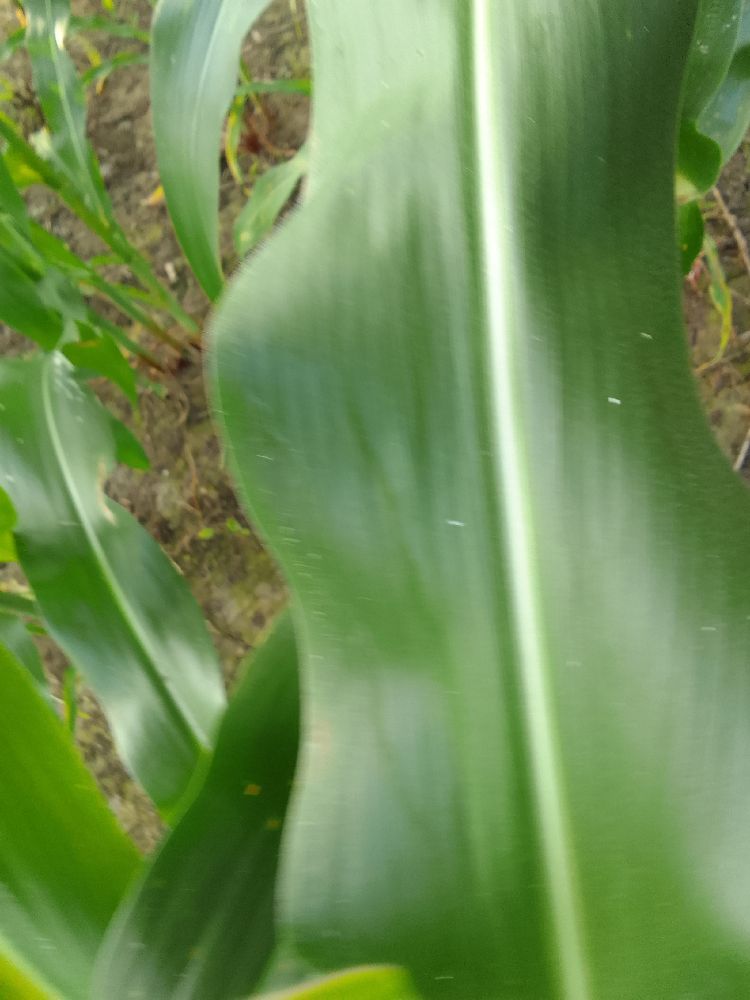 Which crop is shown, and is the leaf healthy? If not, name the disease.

maize, healthy
